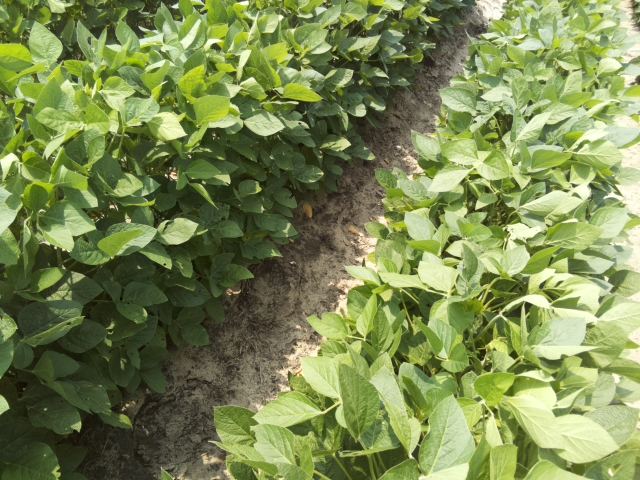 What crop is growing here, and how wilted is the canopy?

soybean, leaflets folding inward at secondary pulvinus with no turgor loss in leaflets or petioles
